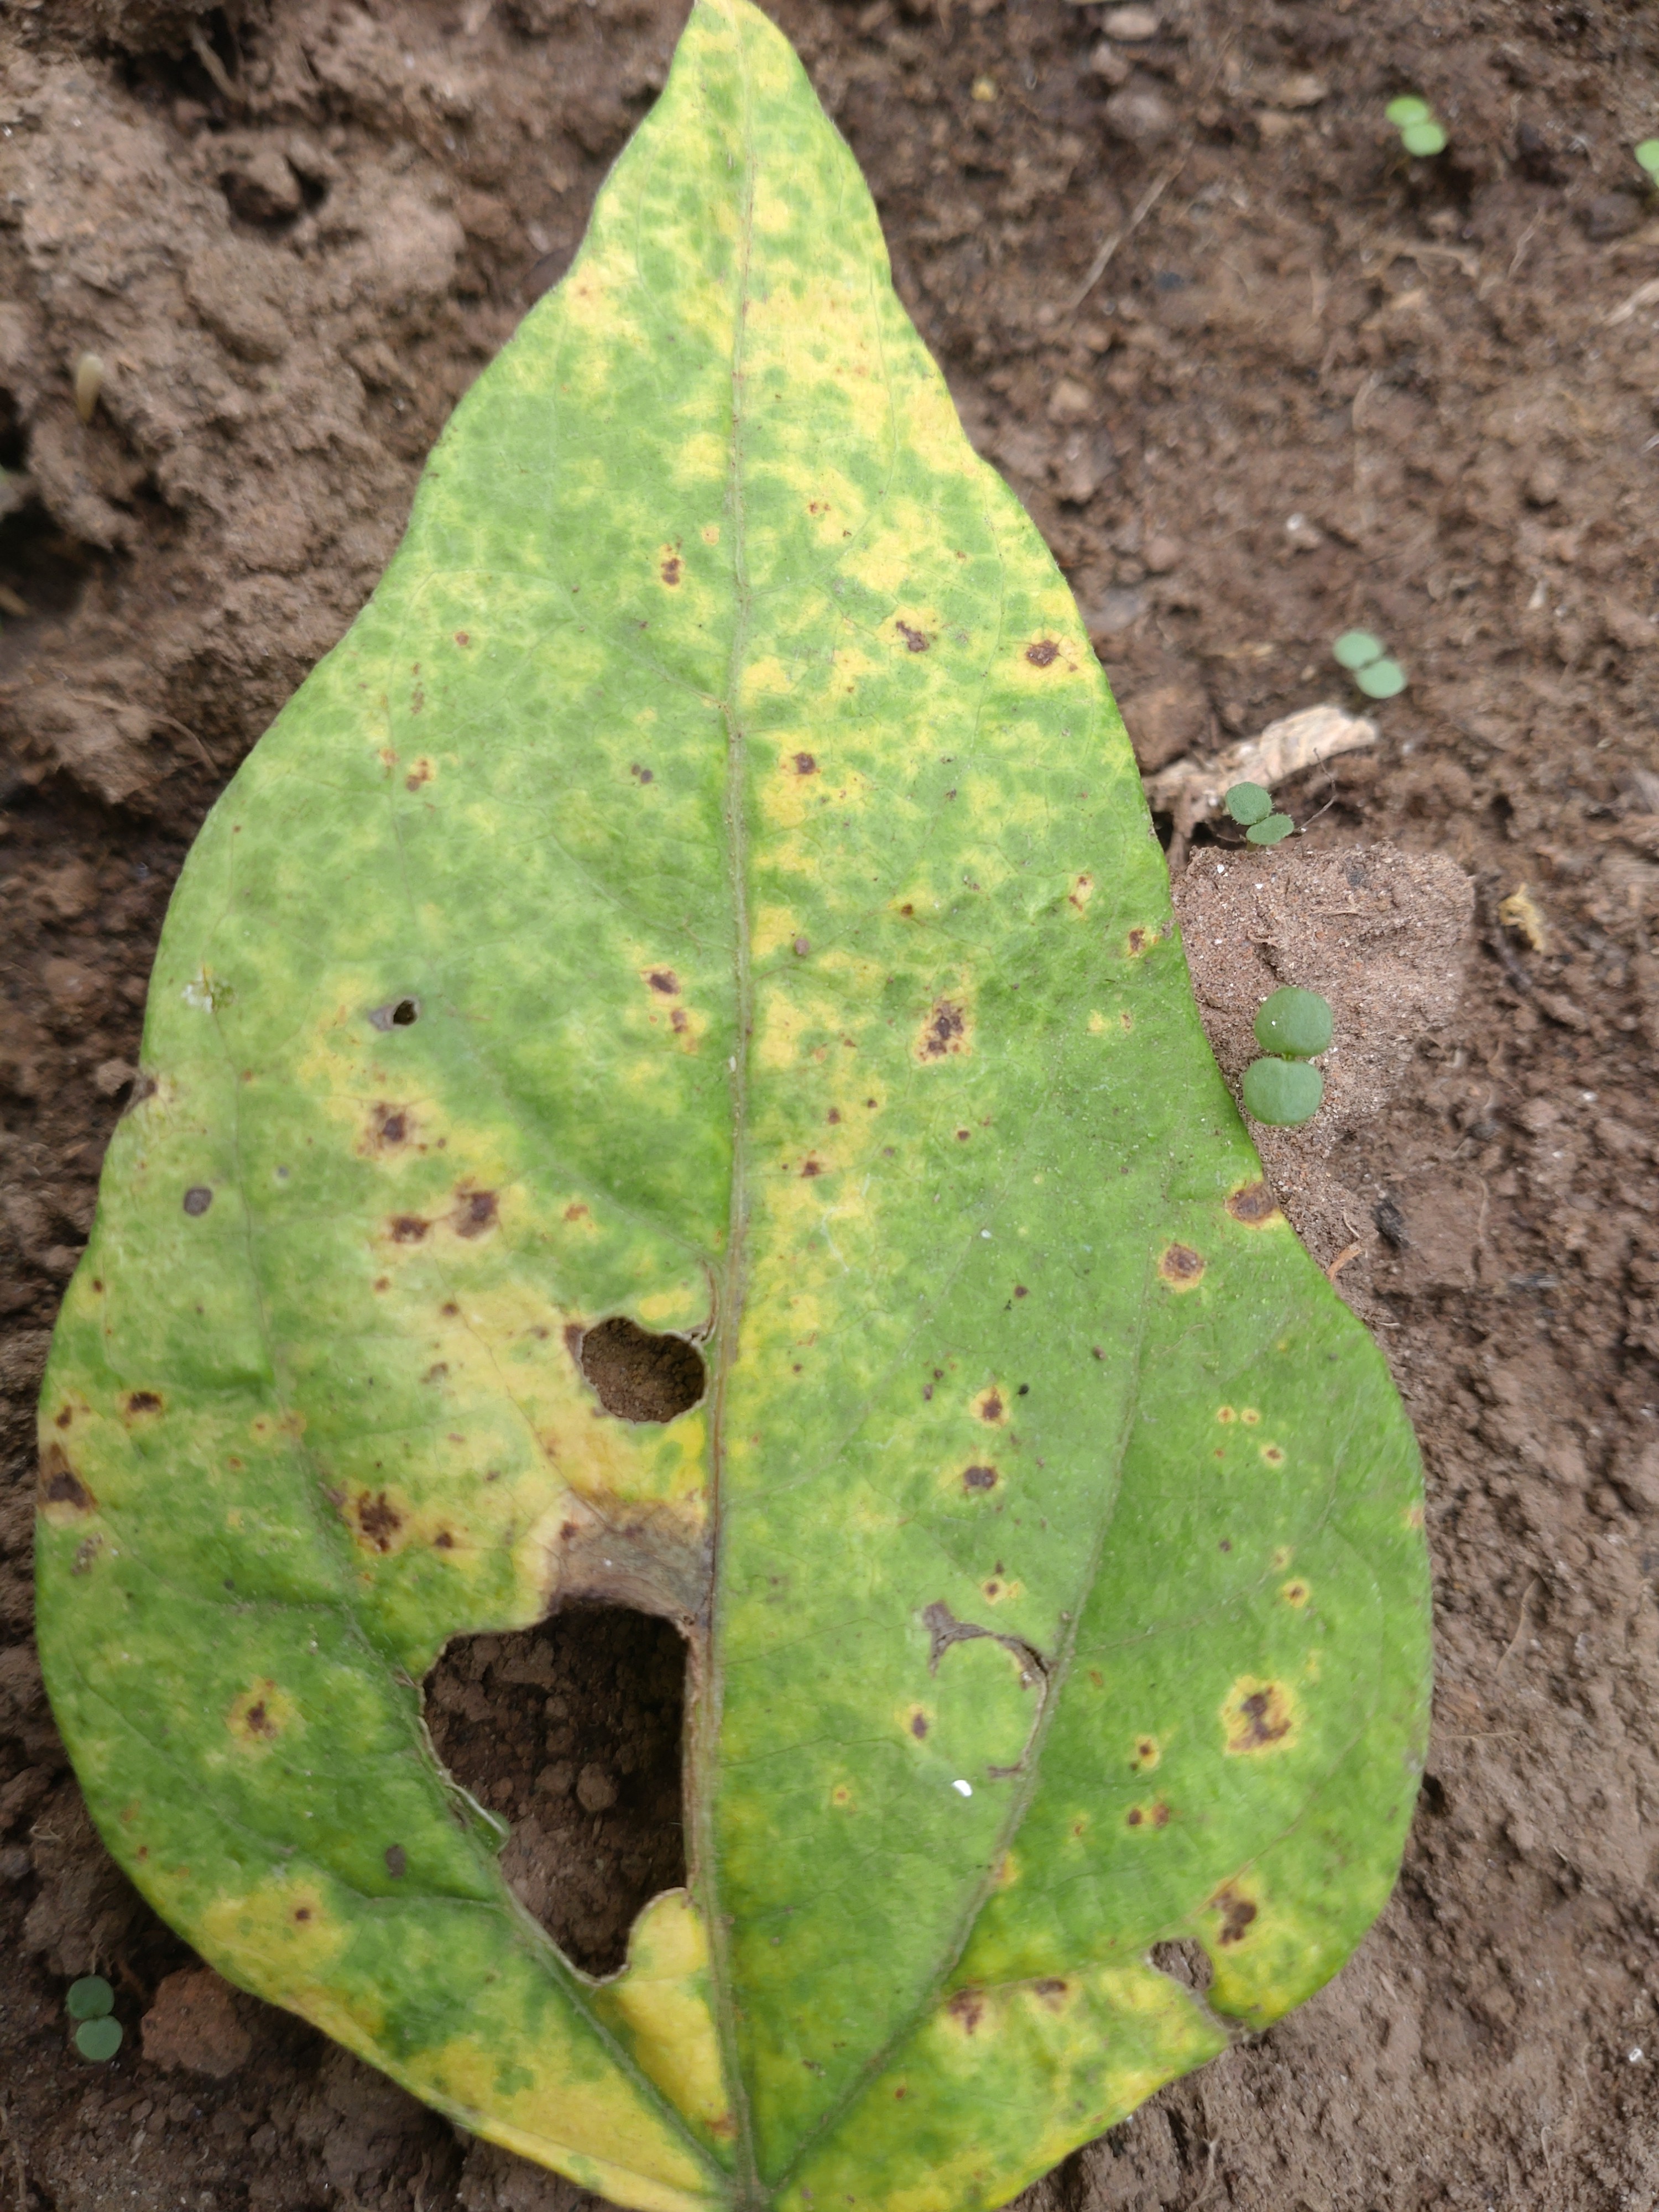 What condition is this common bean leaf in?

rust
